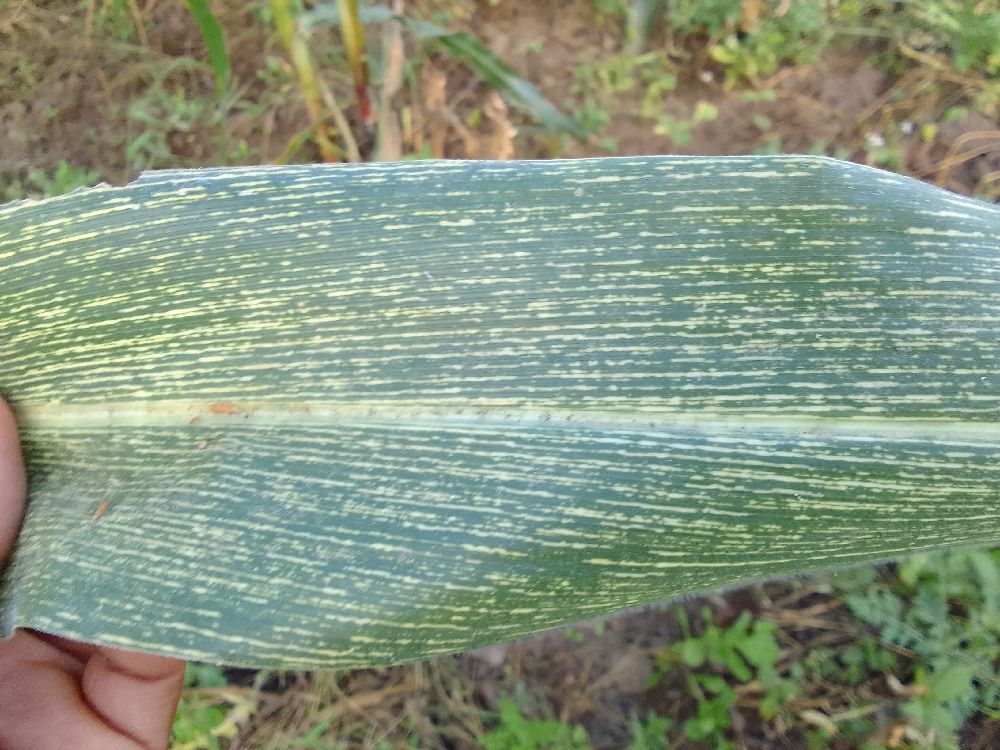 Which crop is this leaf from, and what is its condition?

maize, maize streak virus
